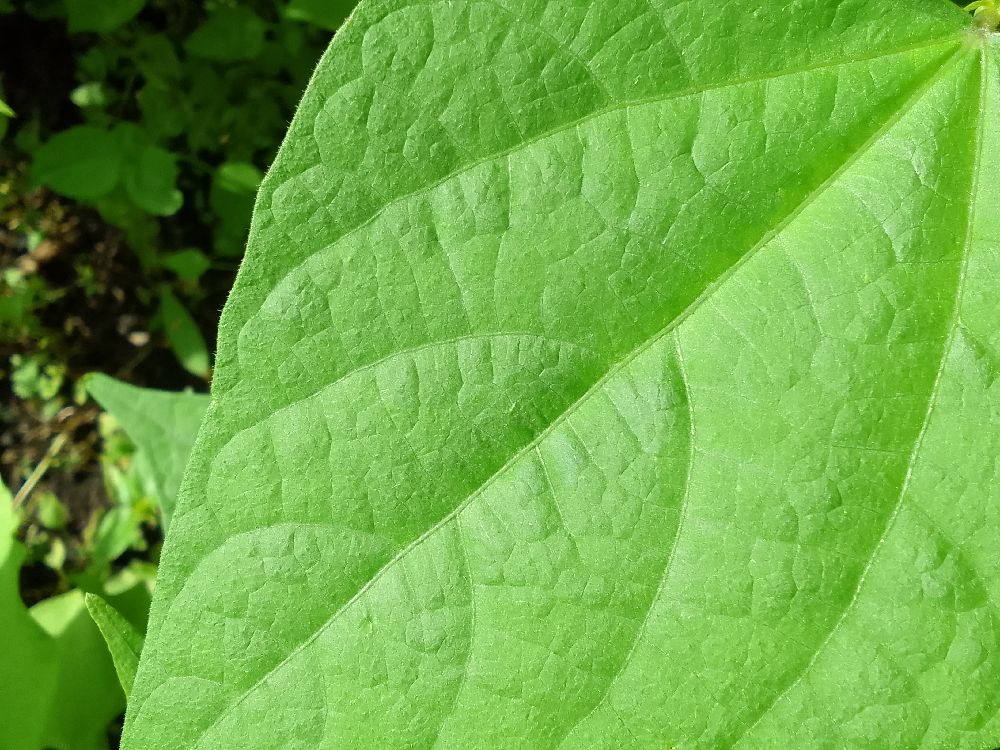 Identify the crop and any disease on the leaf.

common bean, healthy
